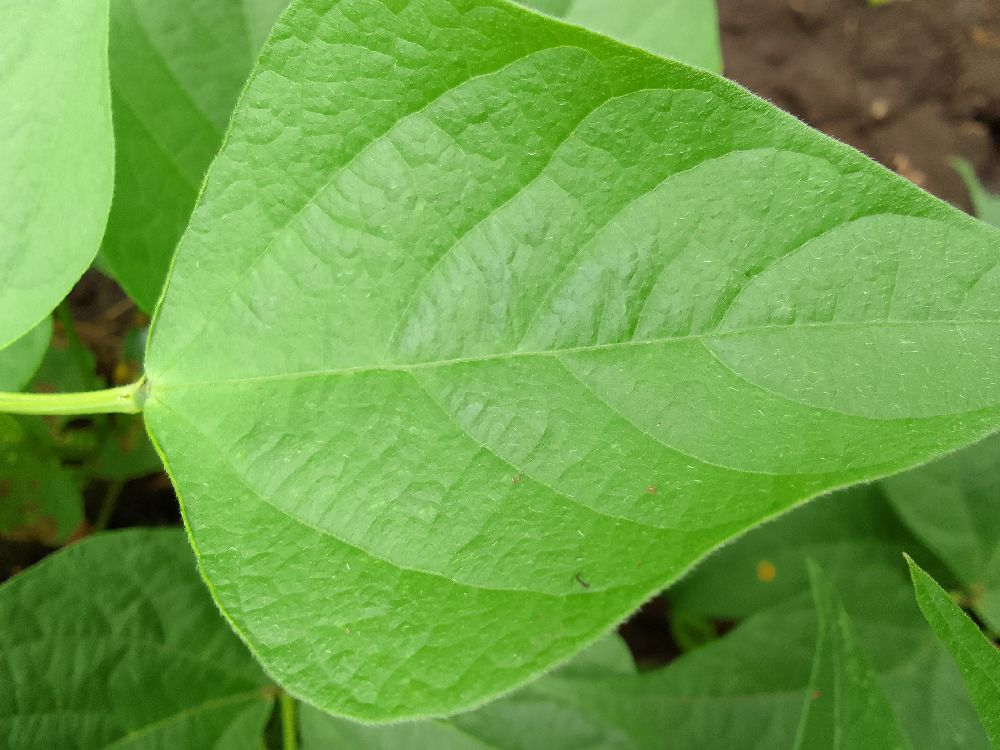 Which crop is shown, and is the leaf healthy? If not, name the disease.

common bean, healthy
